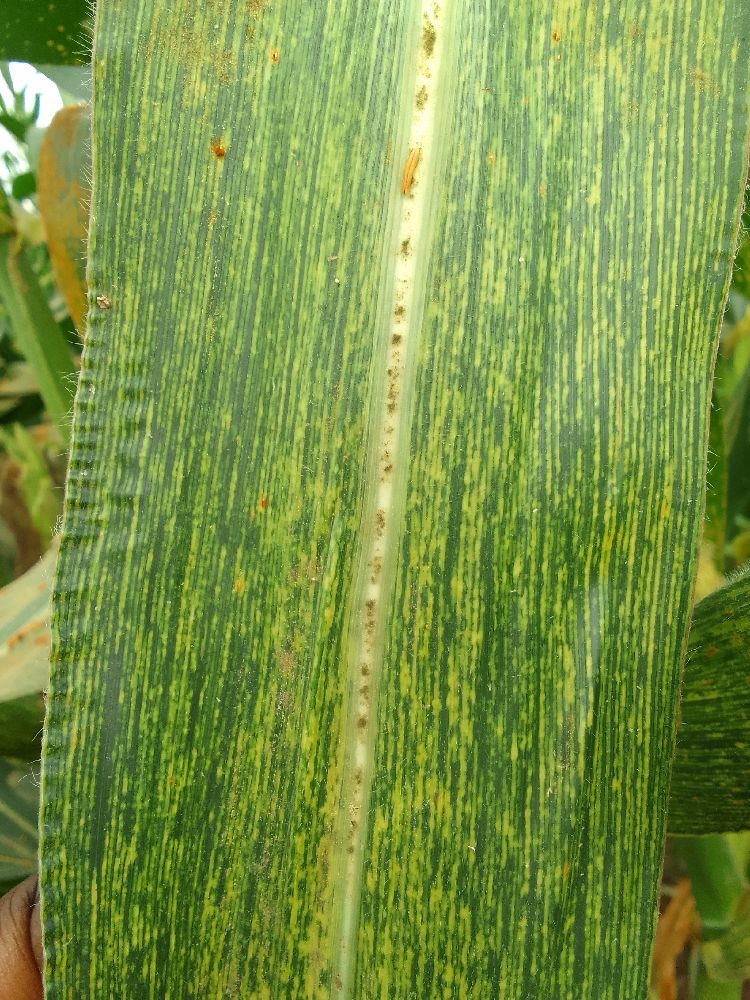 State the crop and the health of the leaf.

maize, maize streak virus
